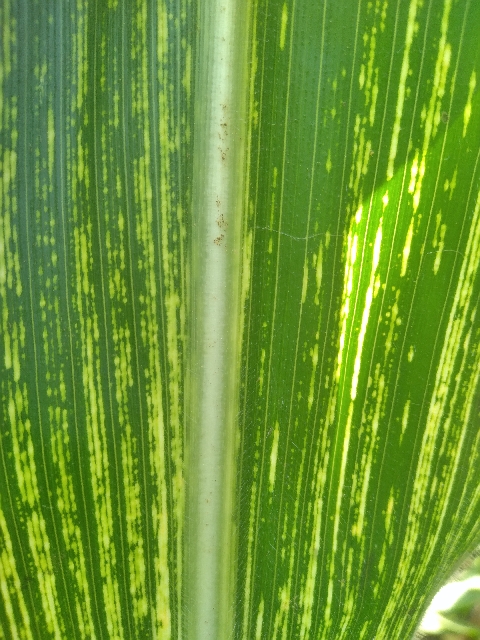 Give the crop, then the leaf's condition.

maize, maize streak virus
